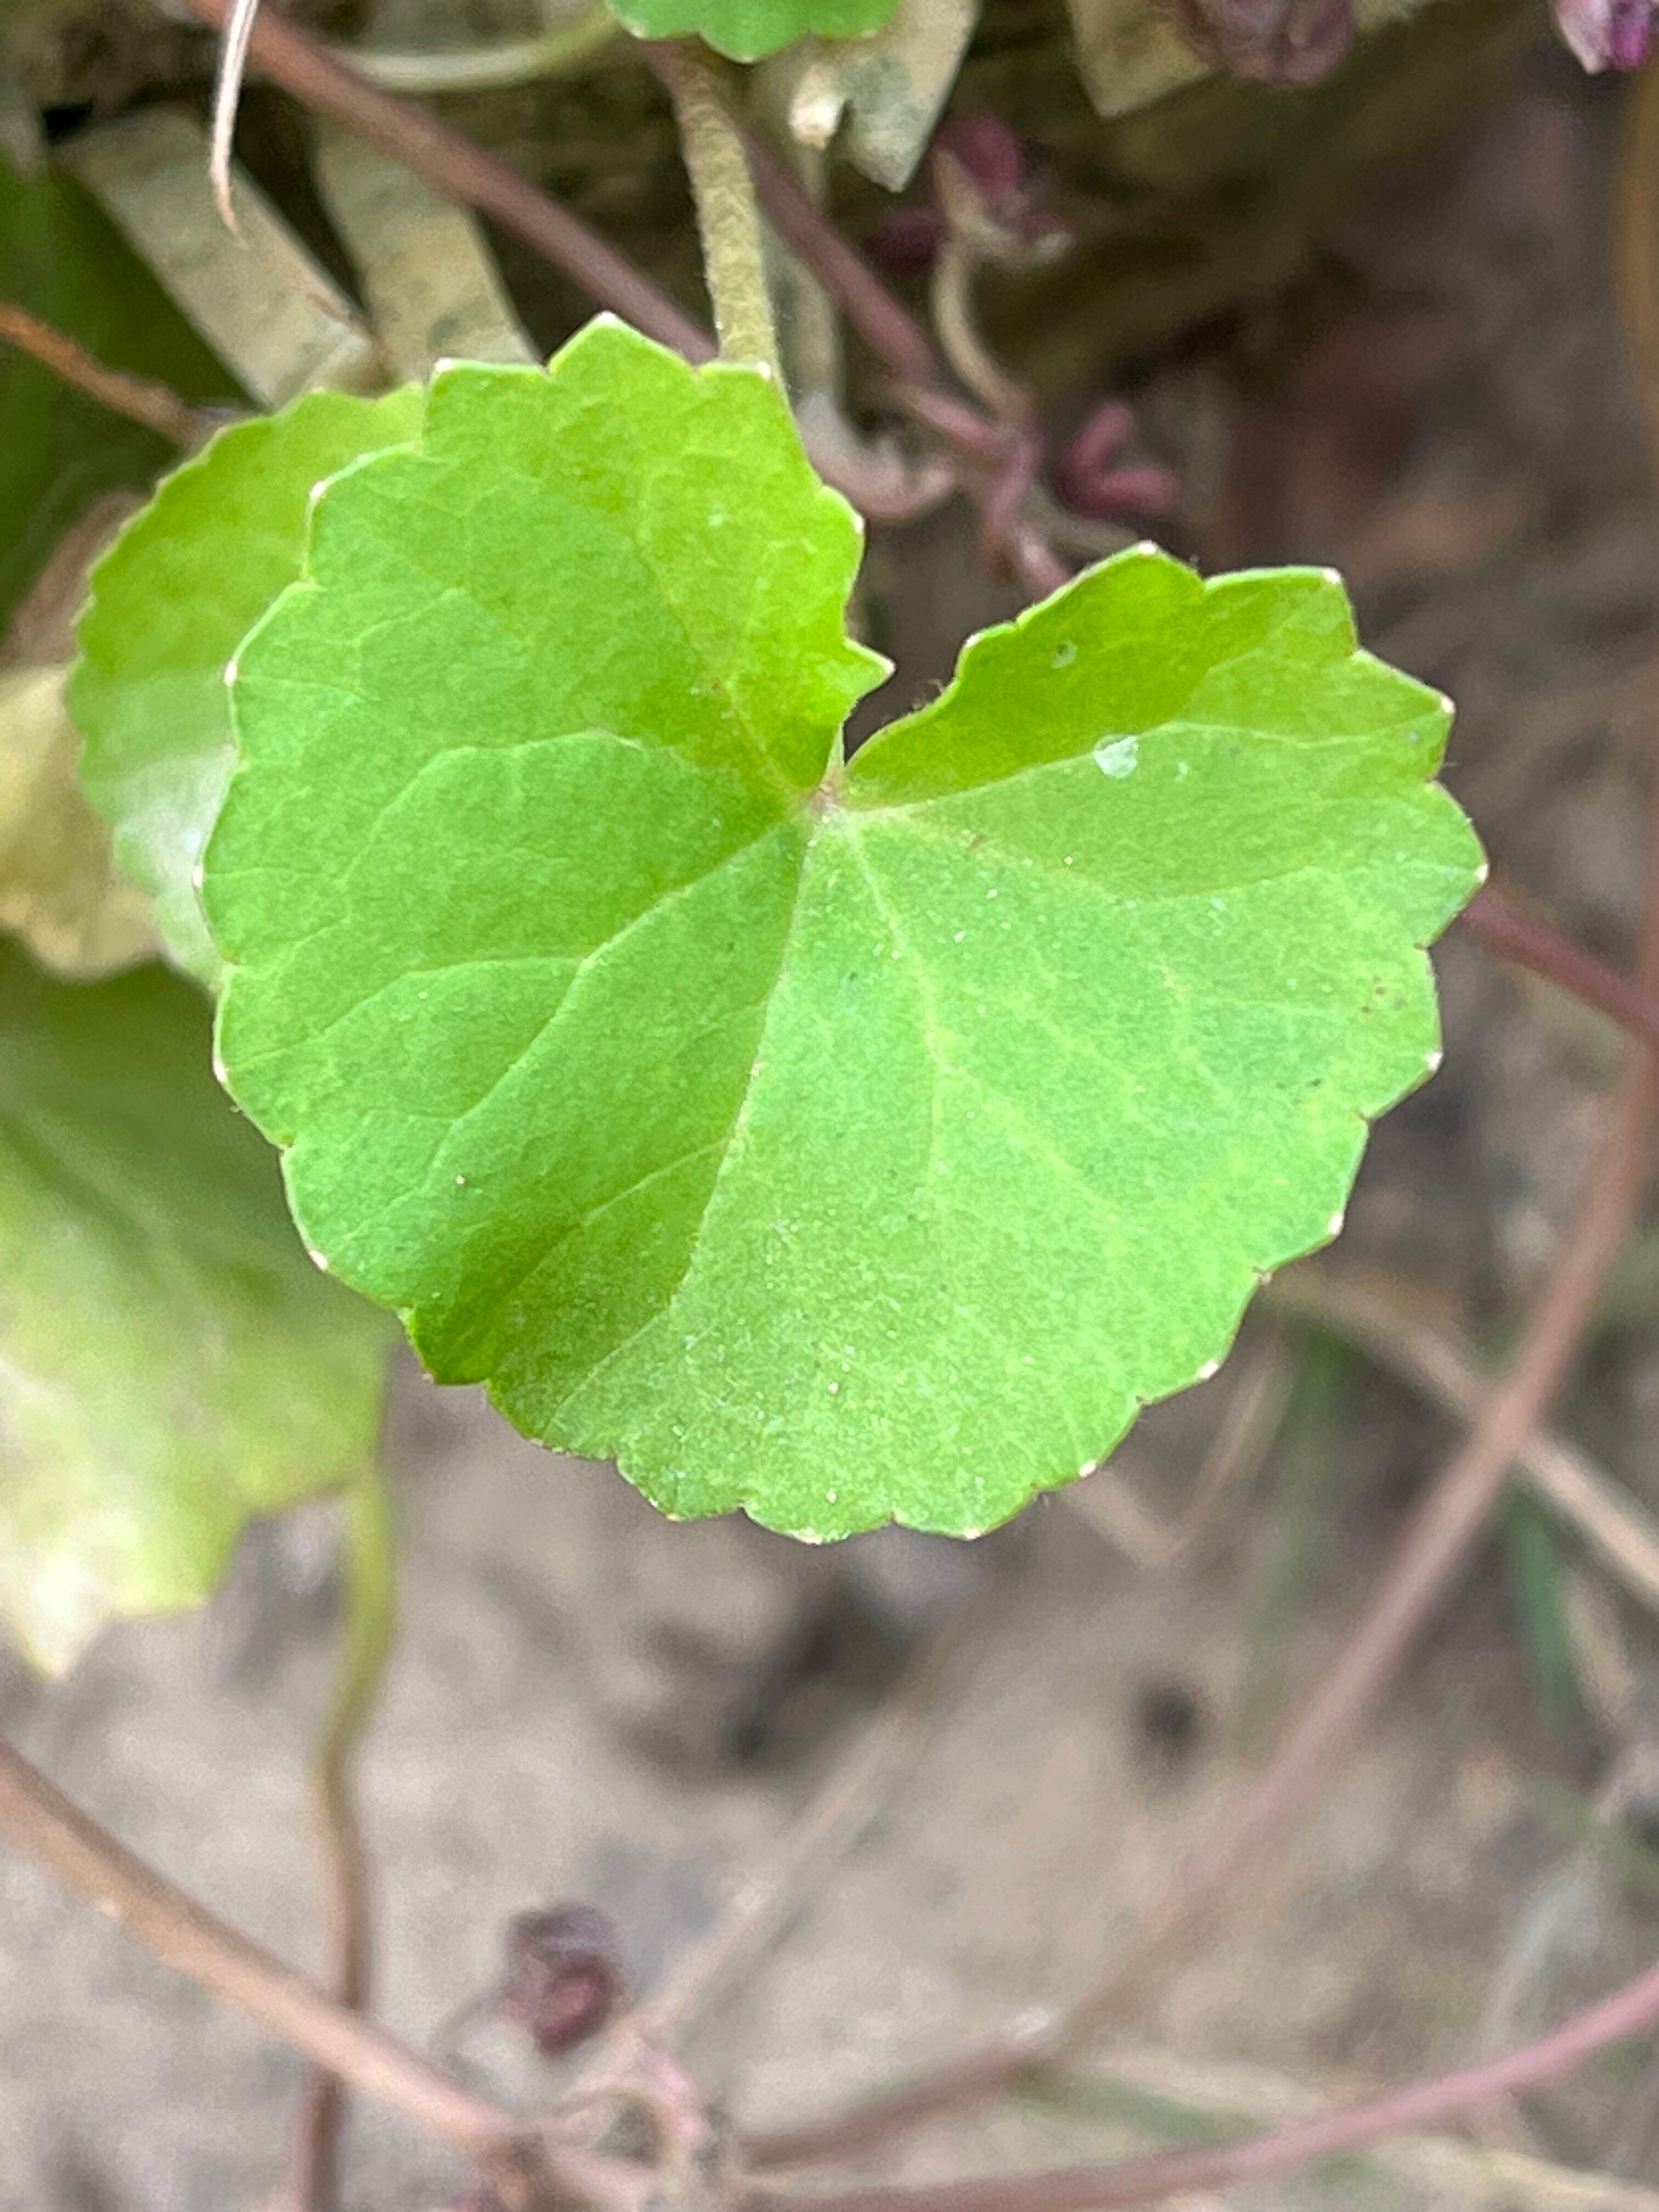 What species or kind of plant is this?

thankuni
